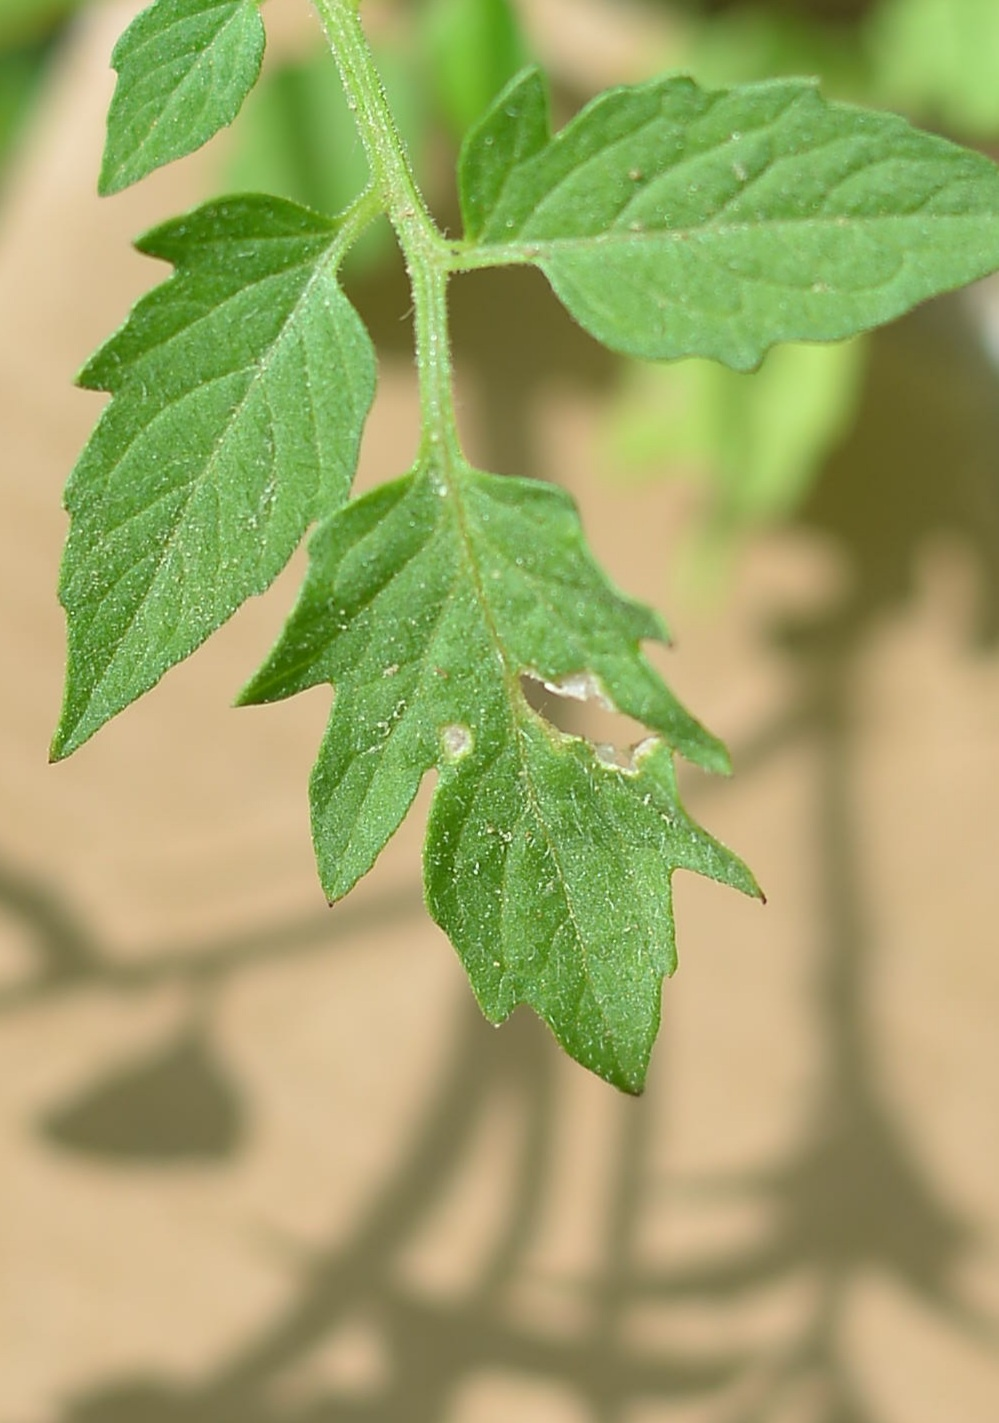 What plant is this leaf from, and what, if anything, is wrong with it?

tomato, infected
